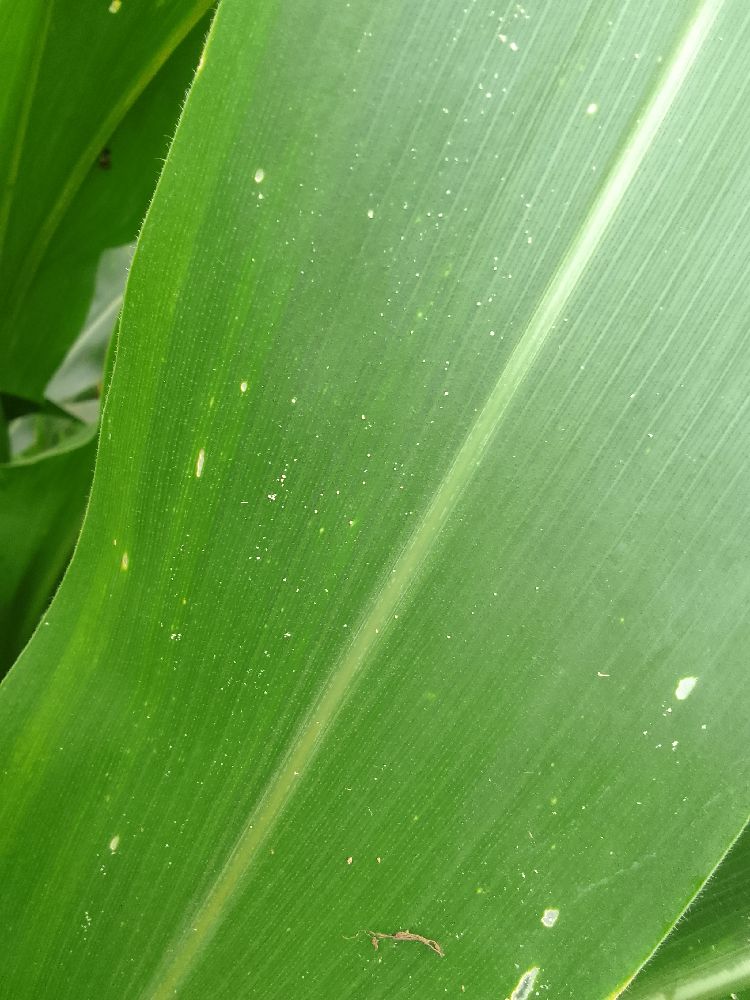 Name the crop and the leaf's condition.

maize, healthy
